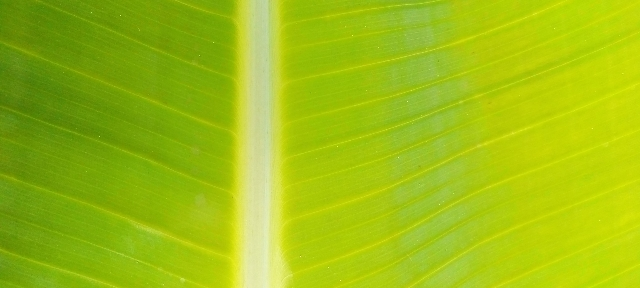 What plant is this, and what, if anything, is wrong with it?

banana, healthy
